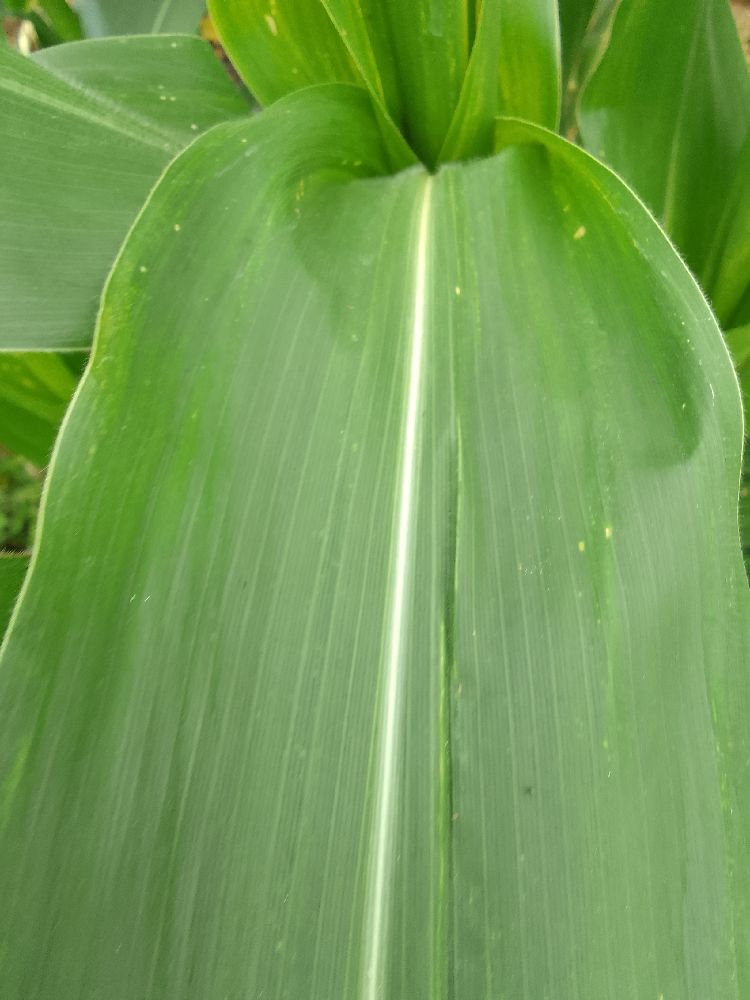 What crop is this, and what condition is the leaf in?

maize, healthy
